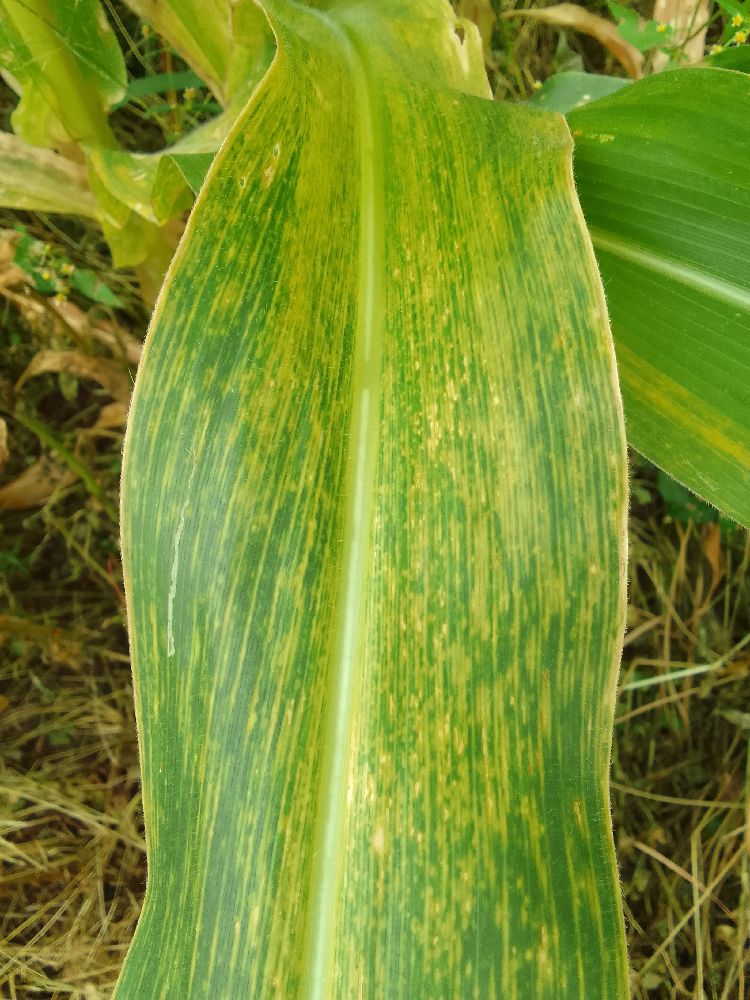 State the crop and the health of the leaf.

maize, maize lethal necrosis
